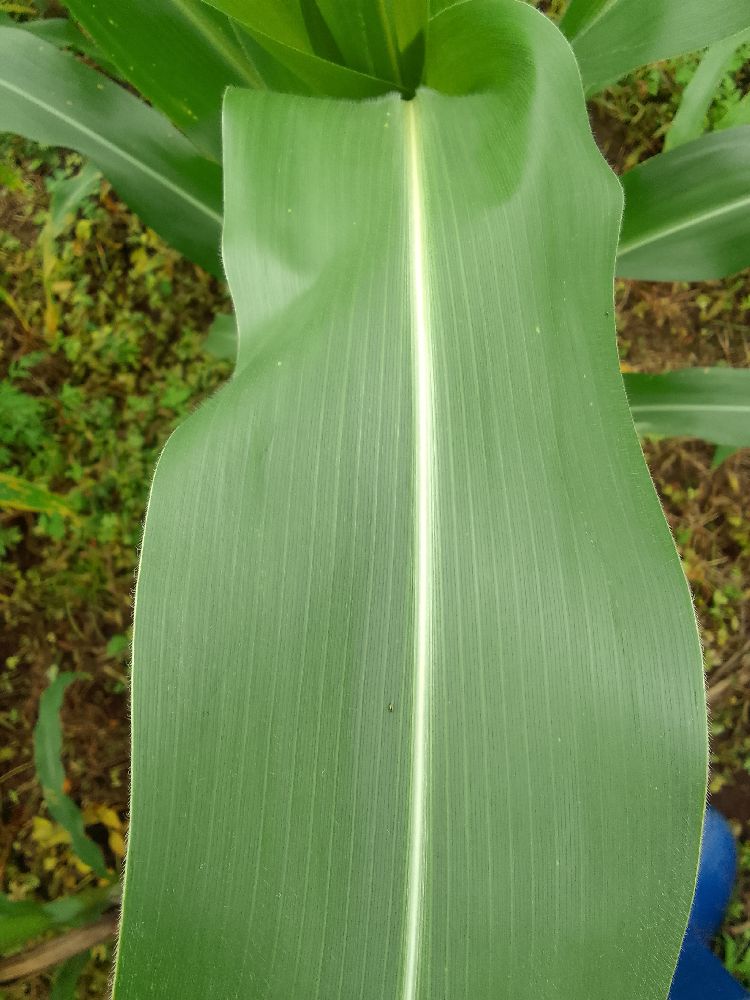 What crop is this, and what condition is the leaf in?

maize, healthy
